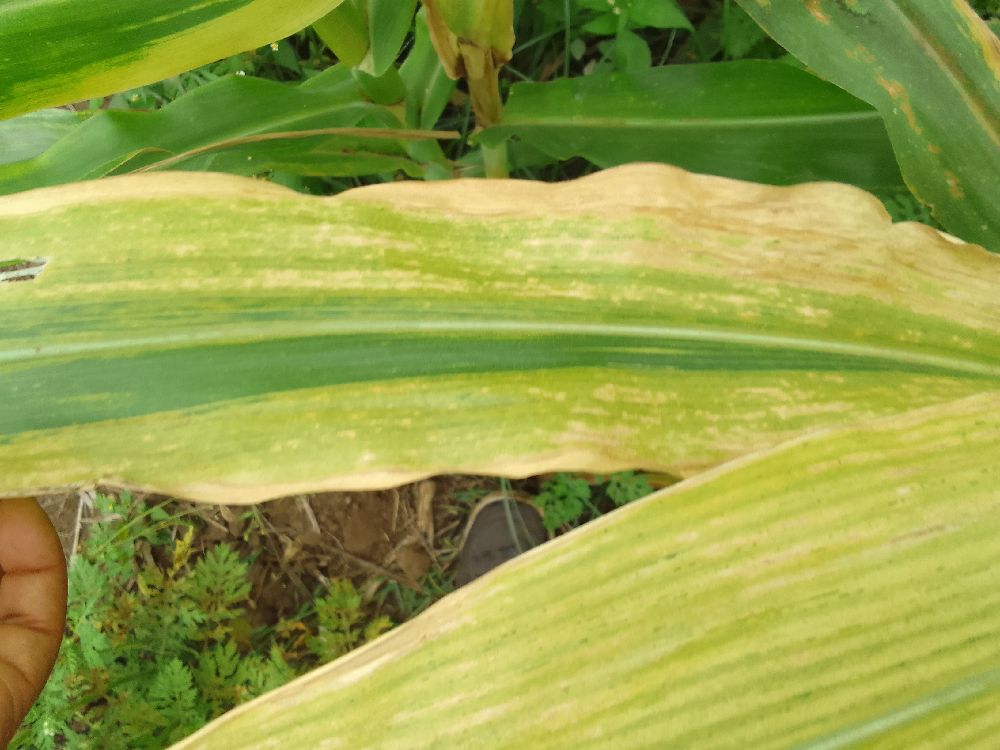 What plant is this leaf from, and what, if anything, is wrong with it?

maize, maize lethal necrosis
